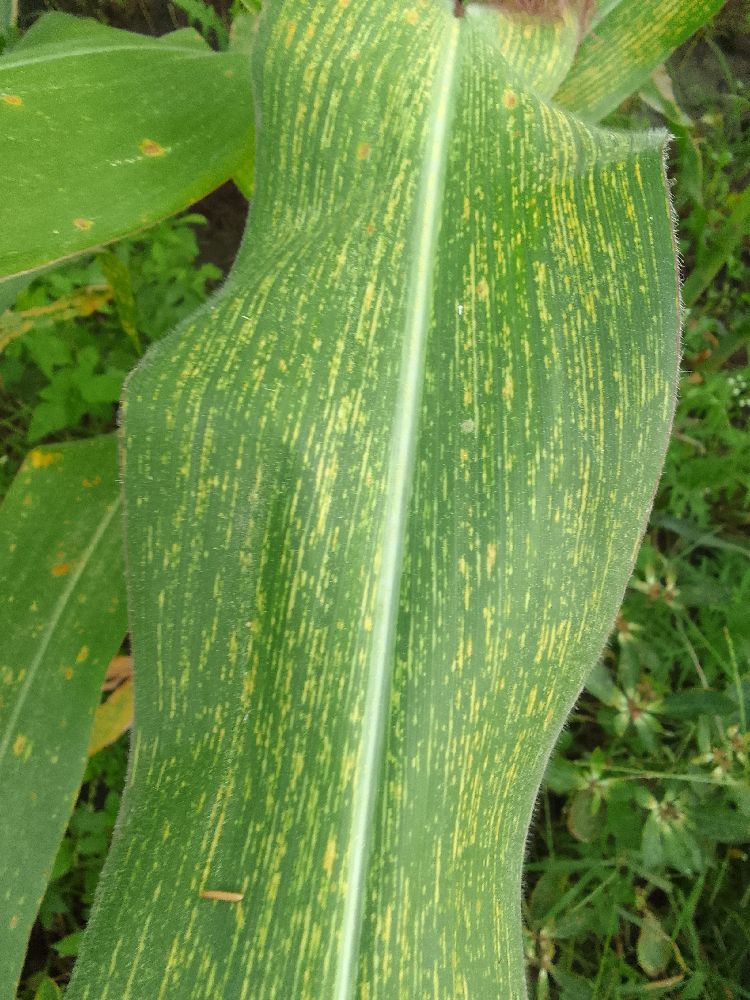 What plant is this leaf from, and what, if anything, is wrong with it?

maize, maize streak virus
